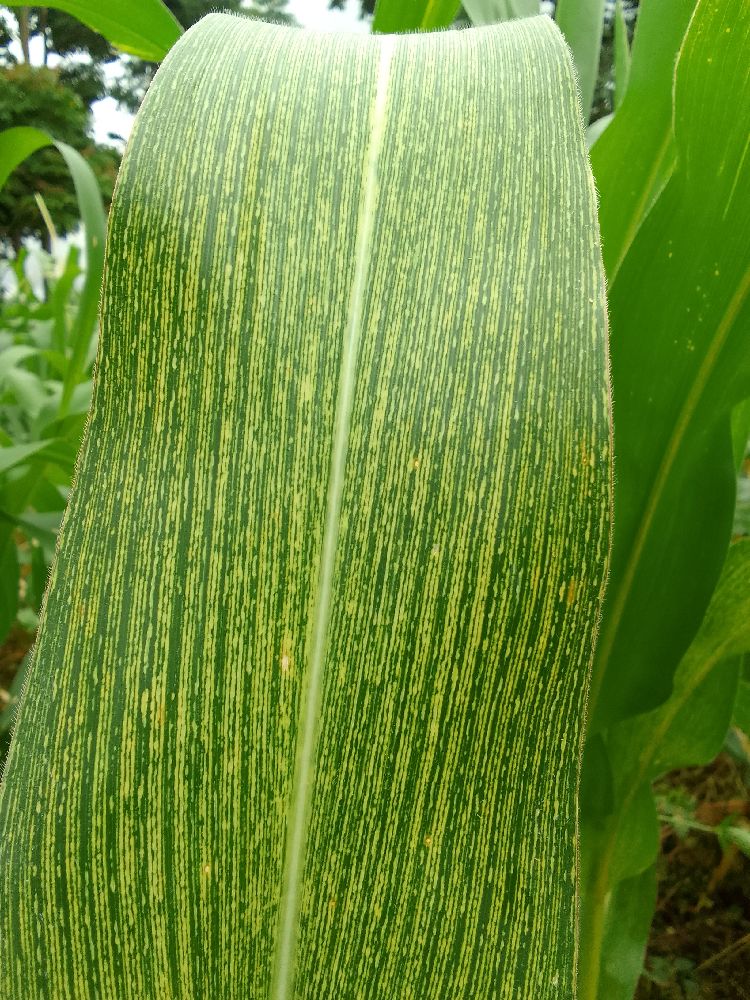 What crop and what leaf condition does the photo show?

maize, maize streak virus
